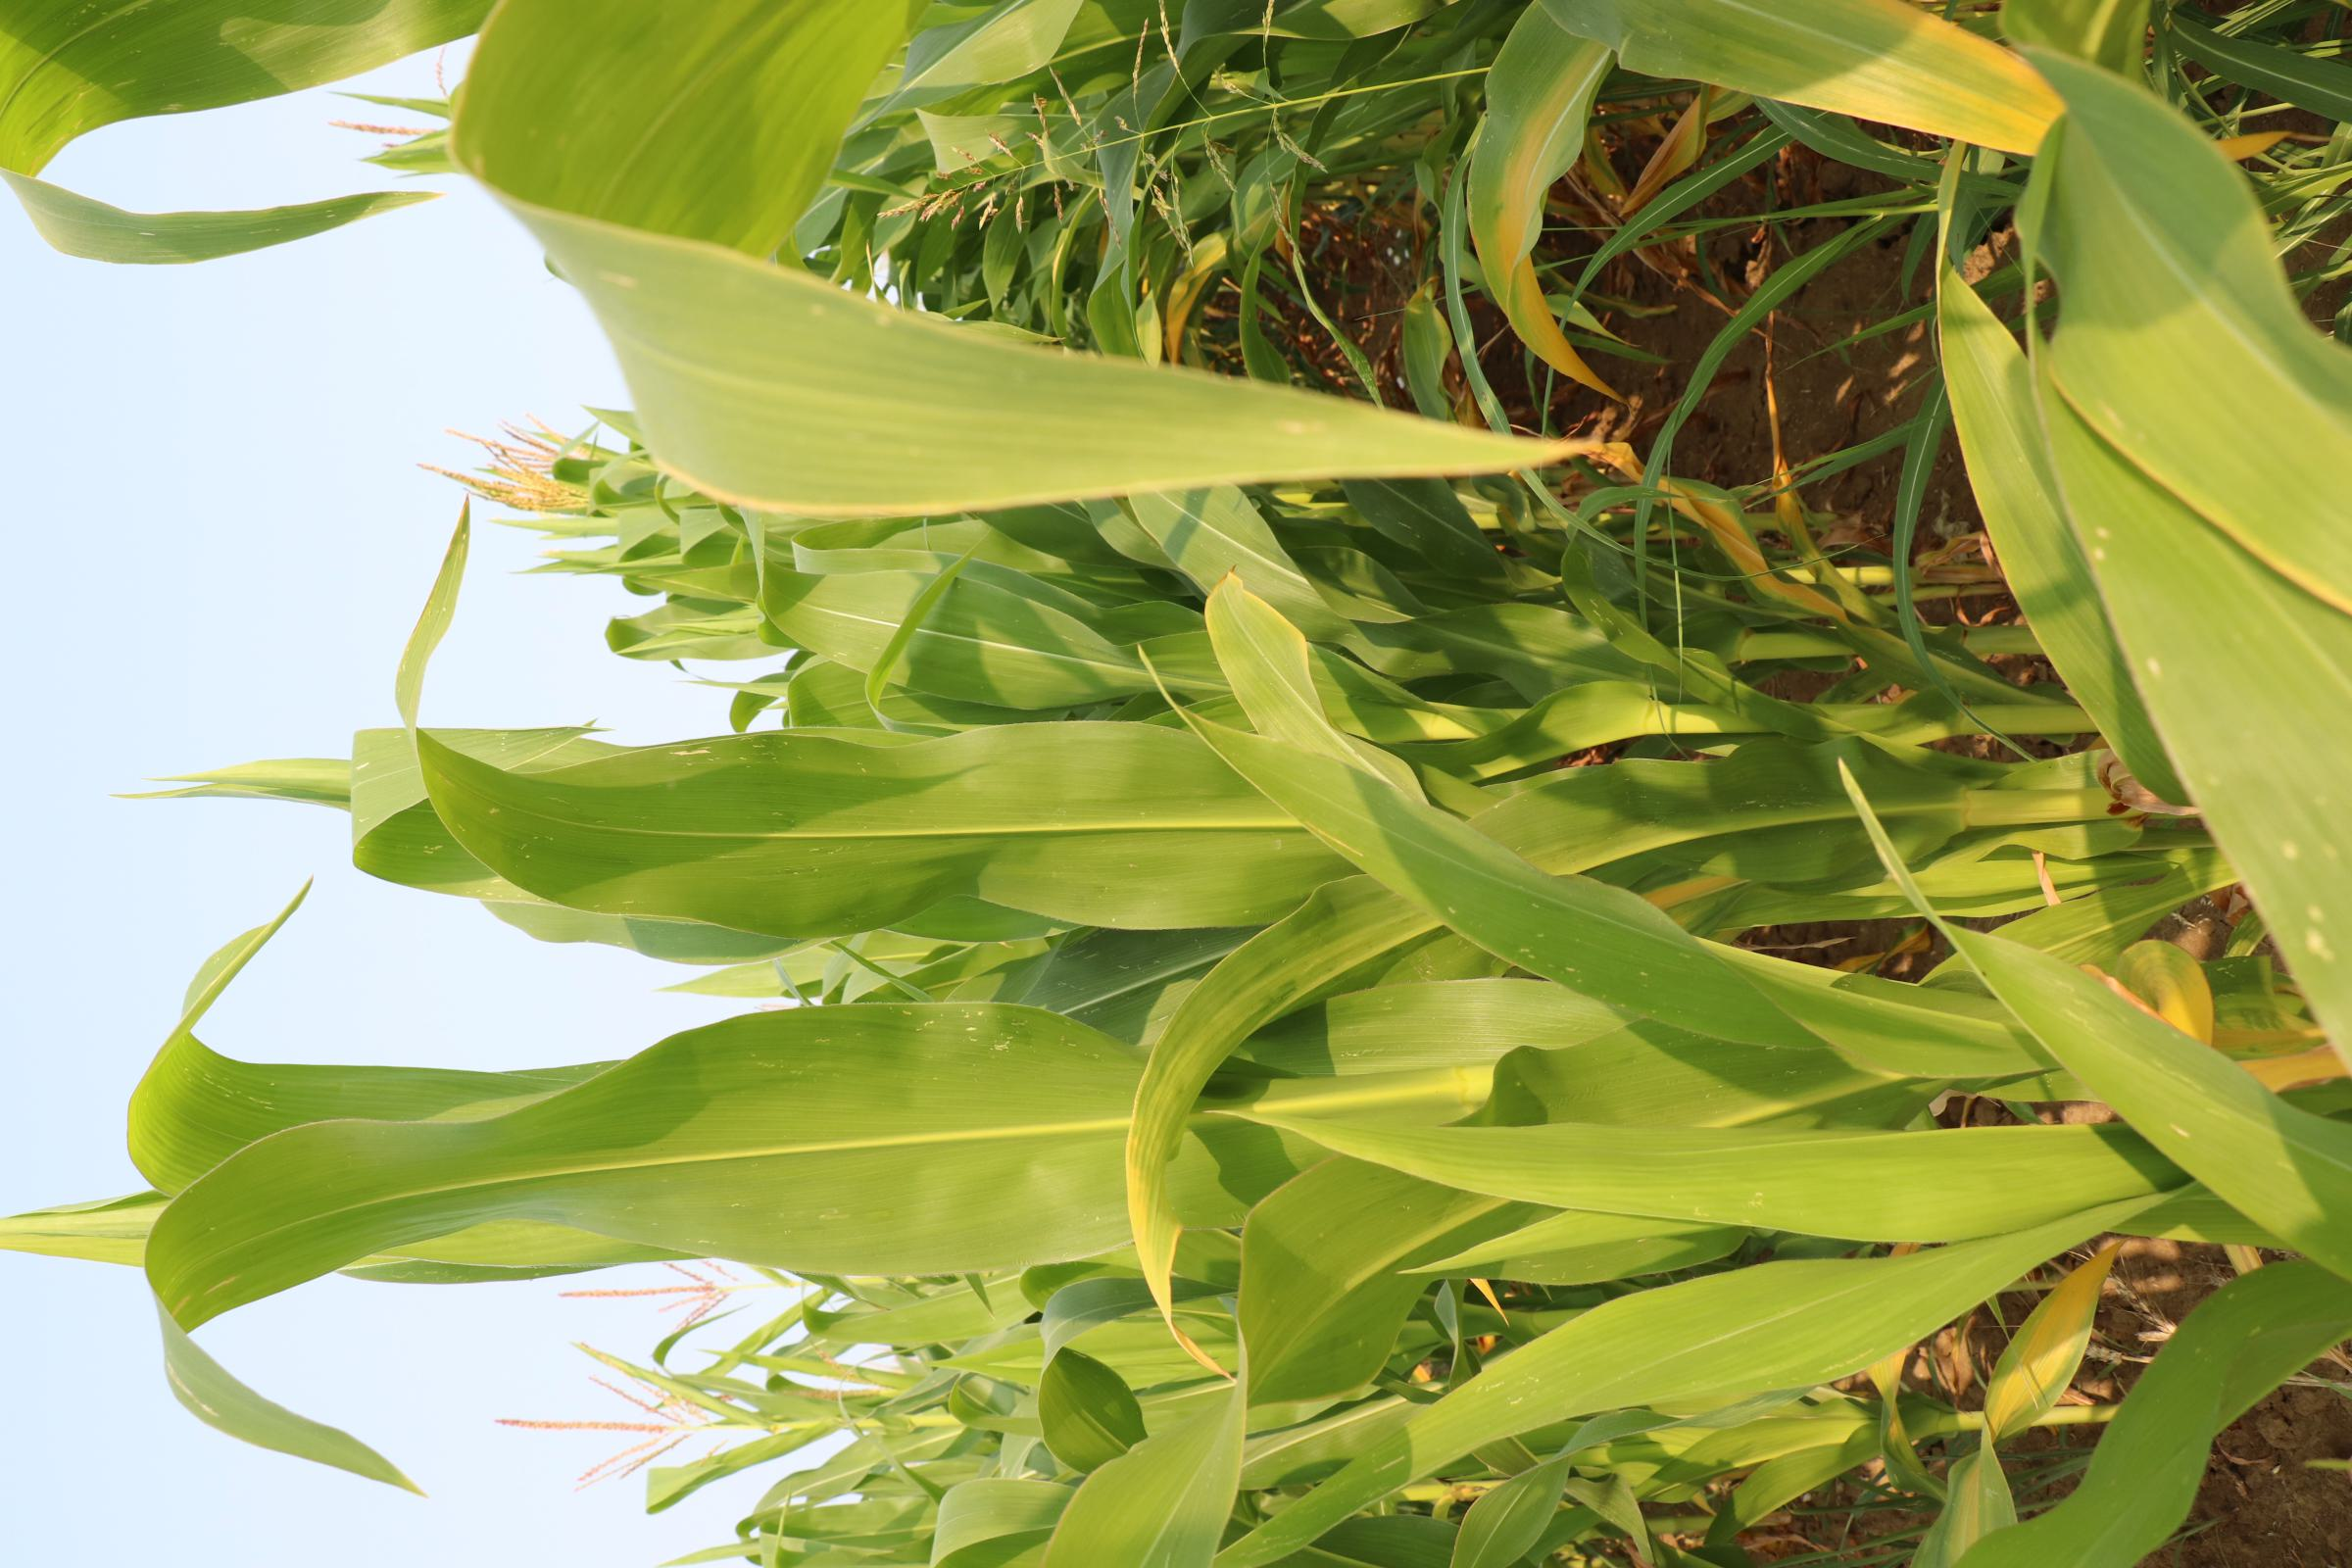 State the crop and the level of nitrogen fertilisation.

maize, no added nitrogen
